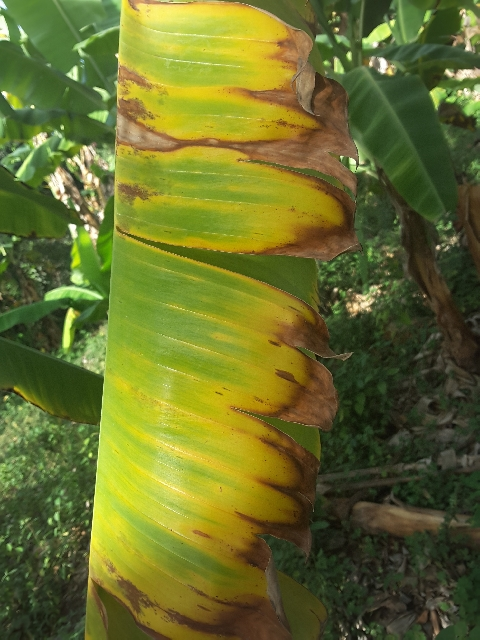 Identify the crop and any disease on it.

banana, fusarium wilt race 1
